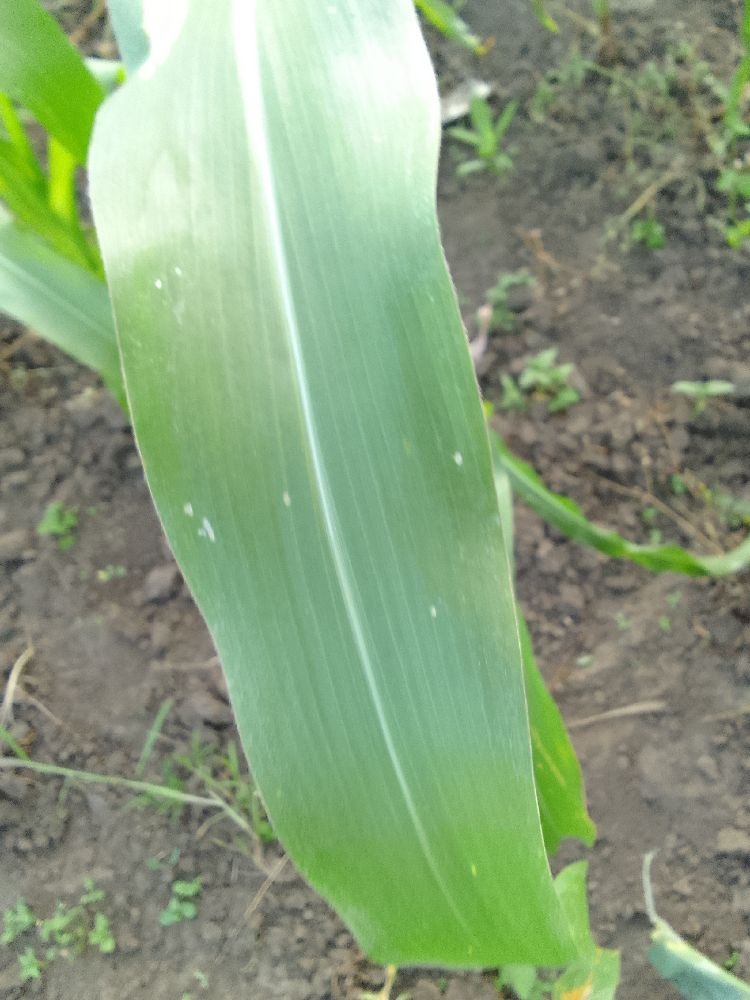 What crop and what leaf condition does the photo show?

maize, healthy
